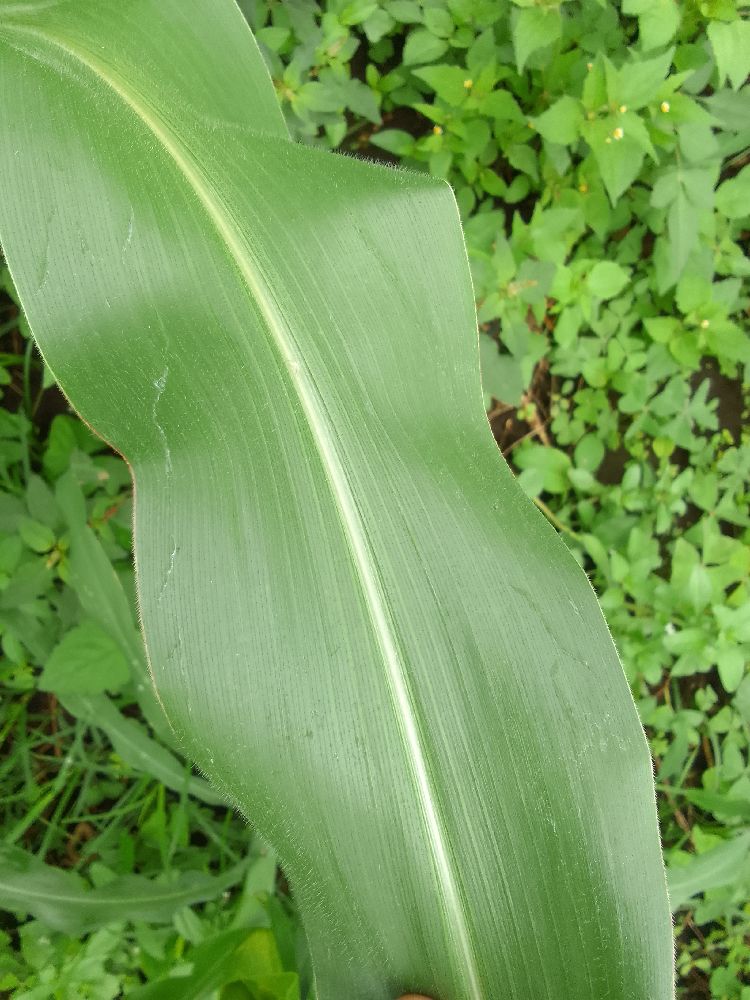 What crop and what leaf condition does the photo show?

maize, healthy
